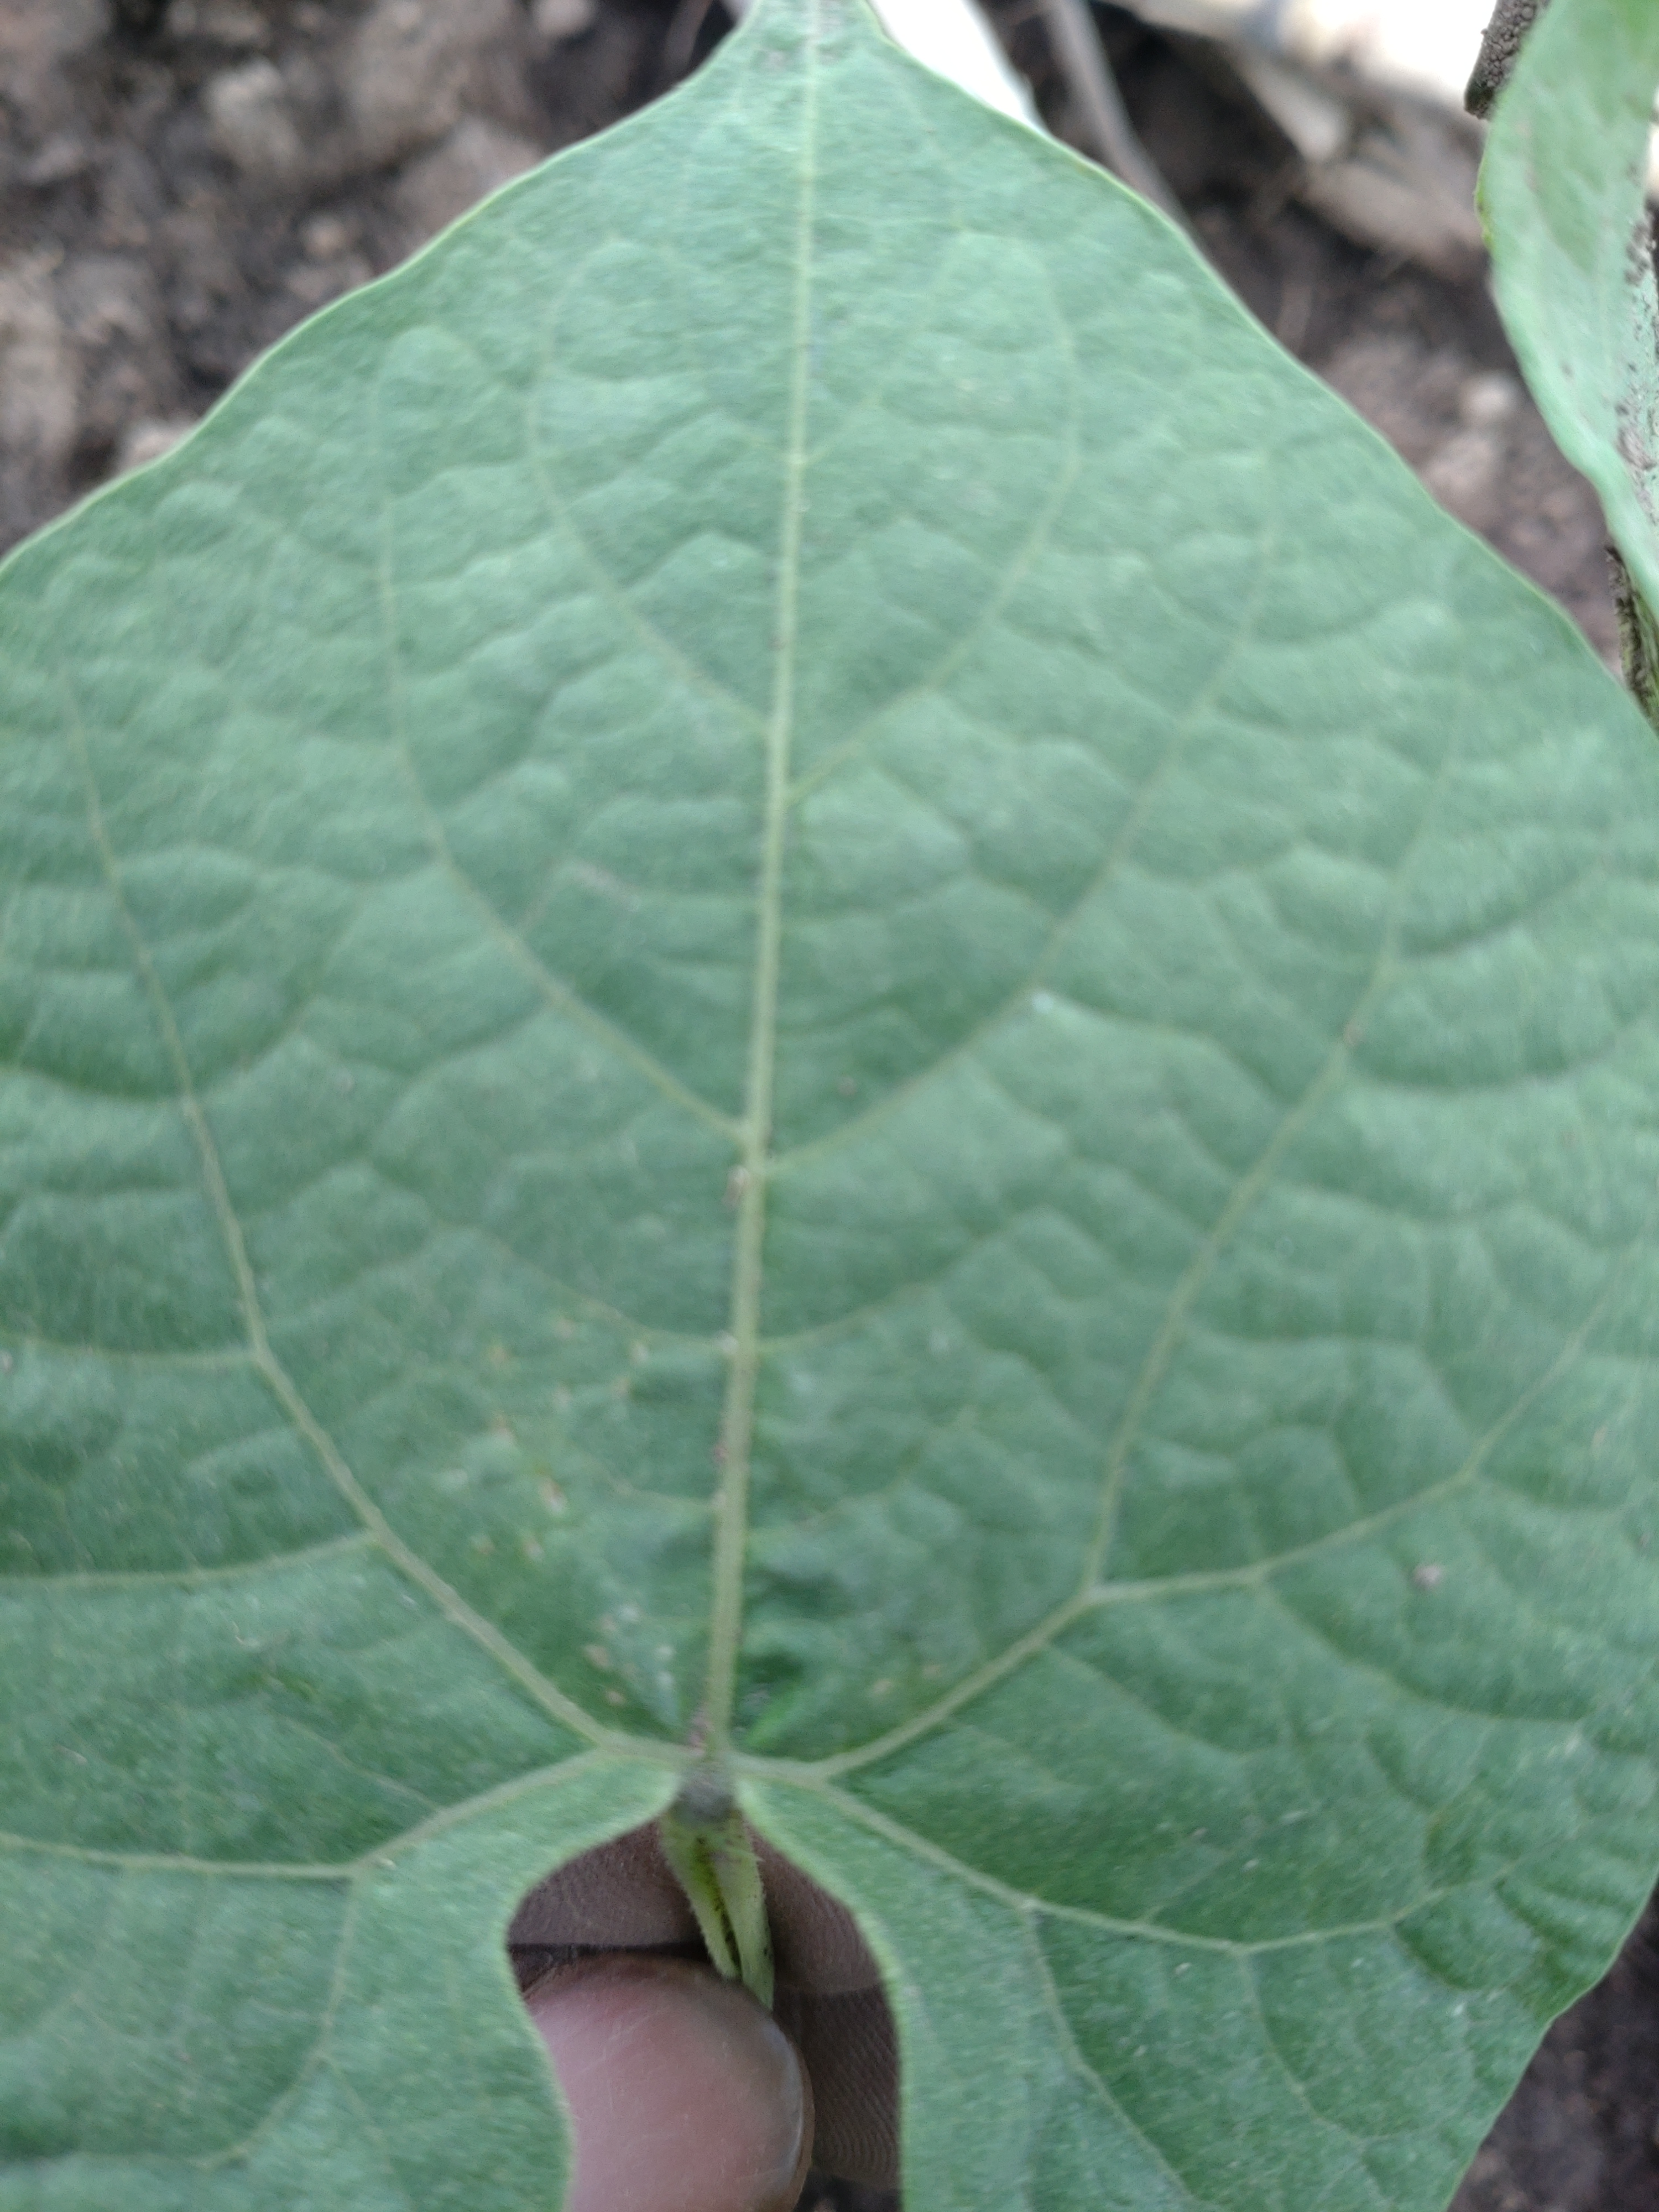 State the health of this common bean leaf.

healthy
